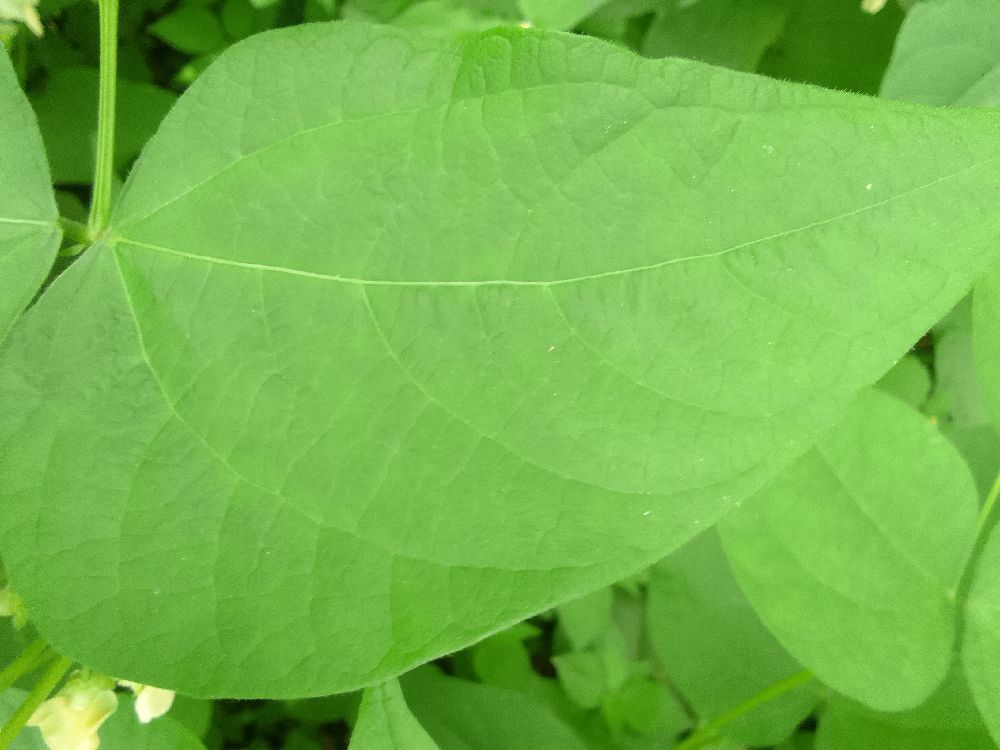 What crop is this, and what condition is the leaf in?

common bean, healthy
